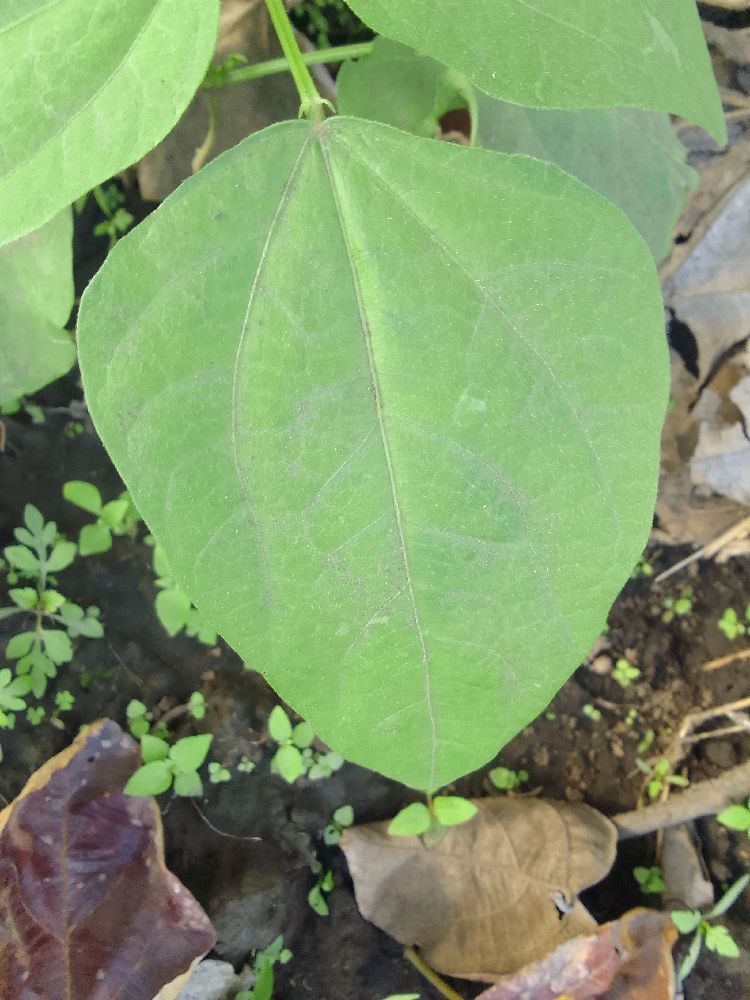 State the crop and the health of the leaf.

common bean, healthy
